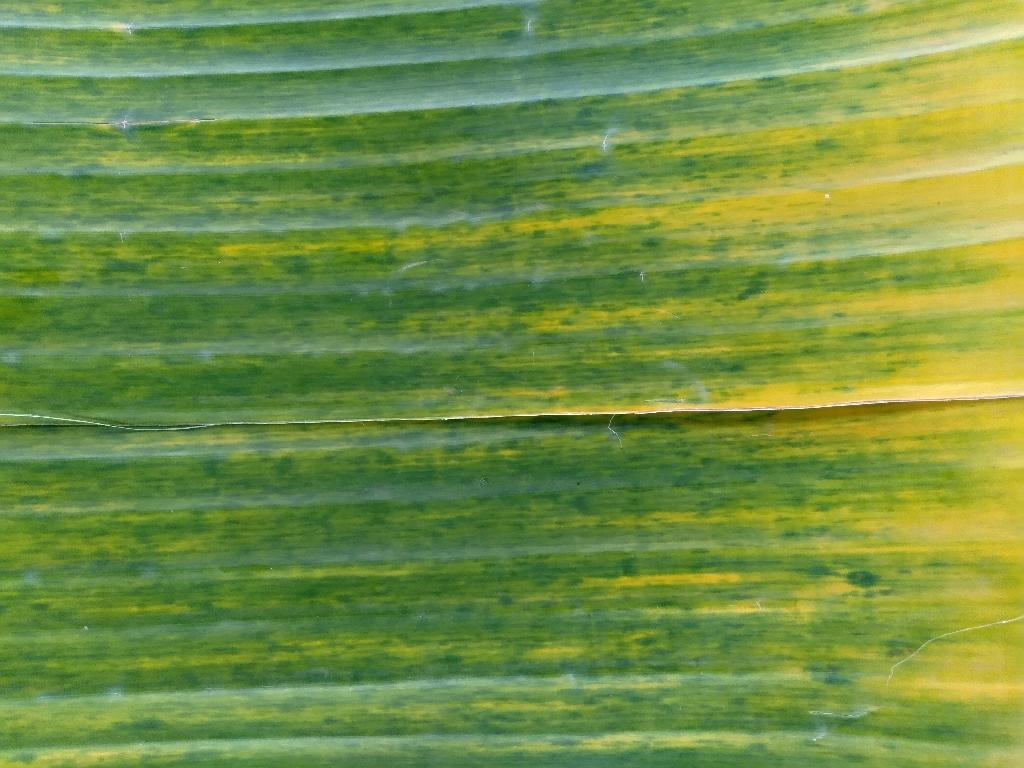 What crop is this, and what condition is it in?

banana, fusarium wilt race 1
